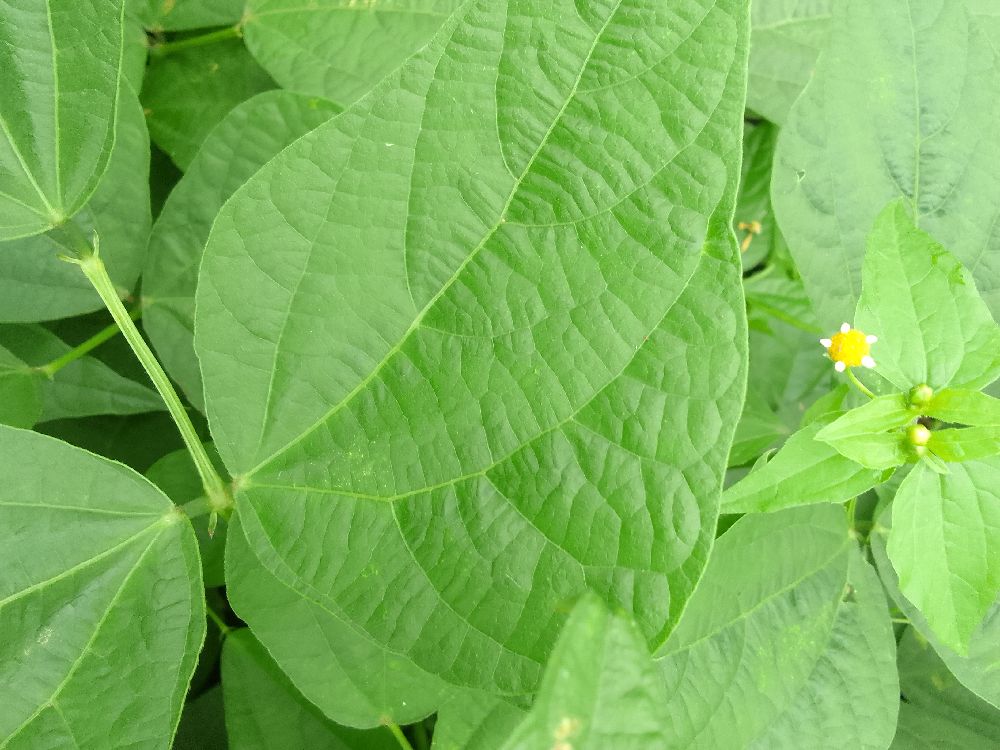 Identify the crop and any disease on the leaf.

common bean, healthy
